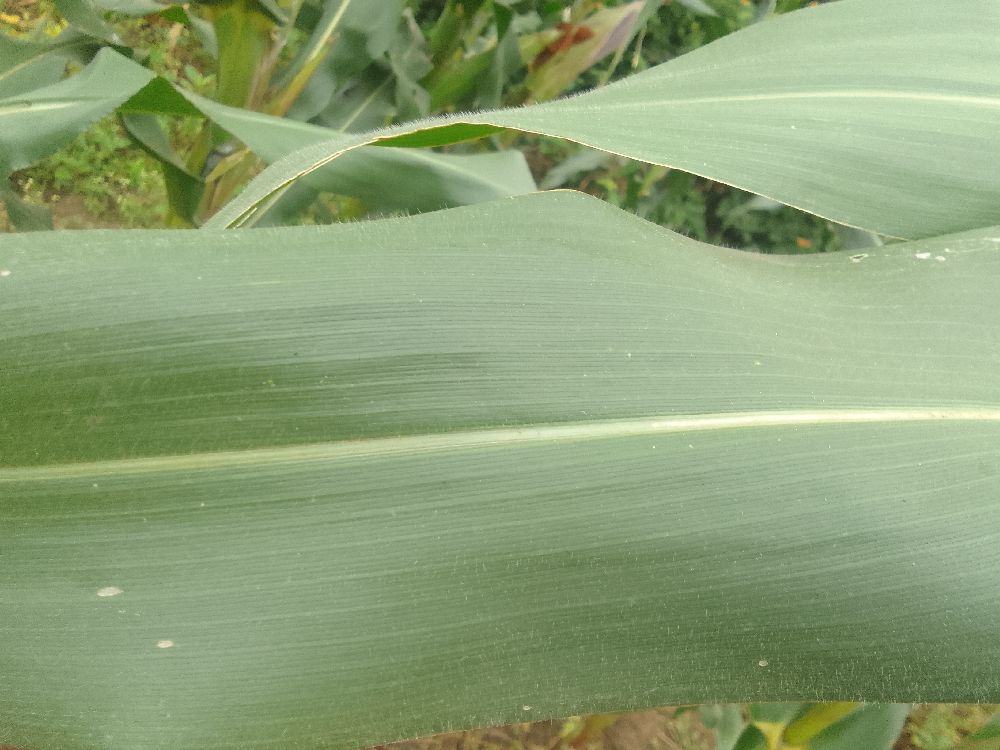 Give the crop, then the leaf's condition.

maize, healthy
